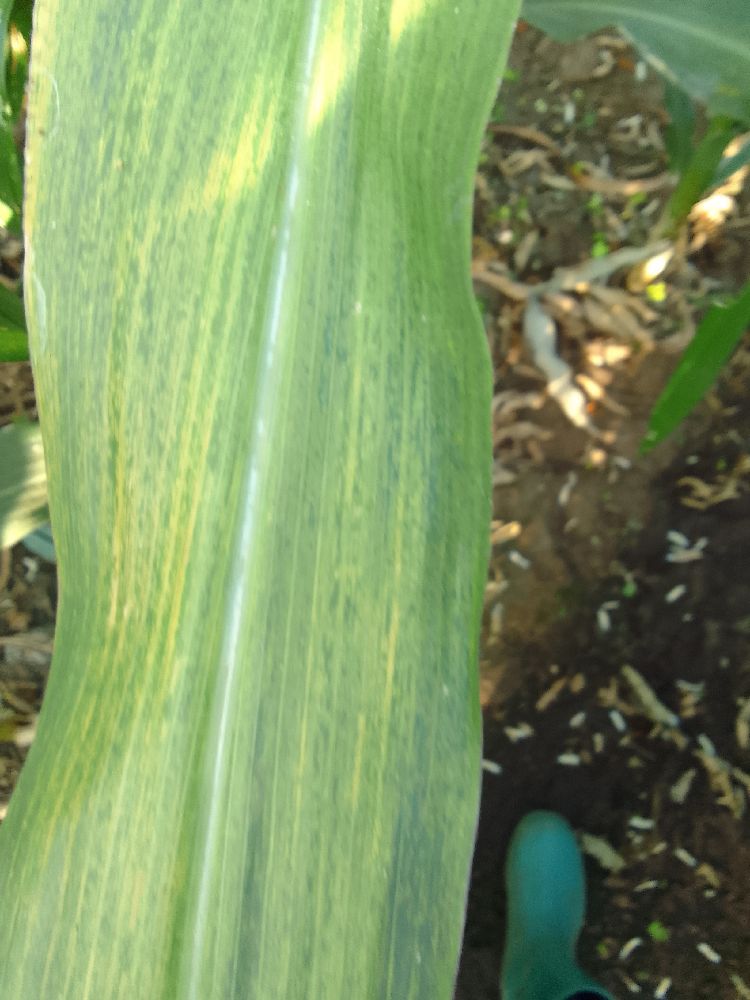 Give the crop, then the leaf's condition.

maize, maize lethal necrosis
